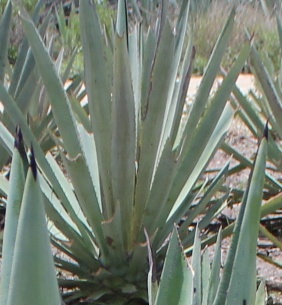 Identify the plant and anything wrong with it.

agave, healthy
